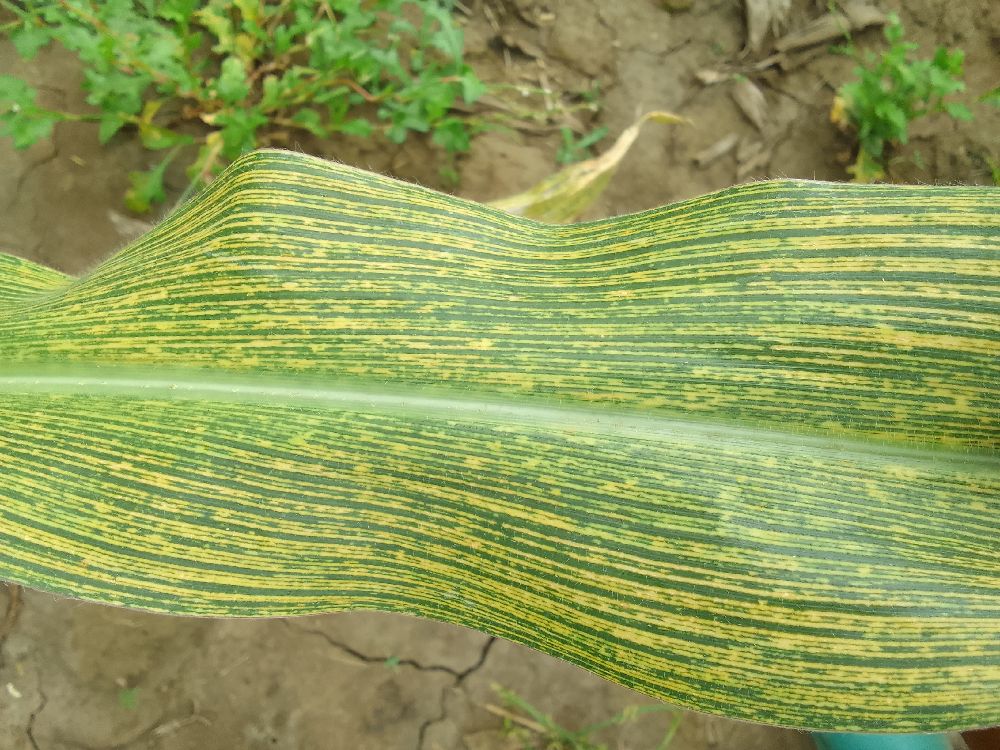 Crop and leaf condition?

maize, maize streak virus
